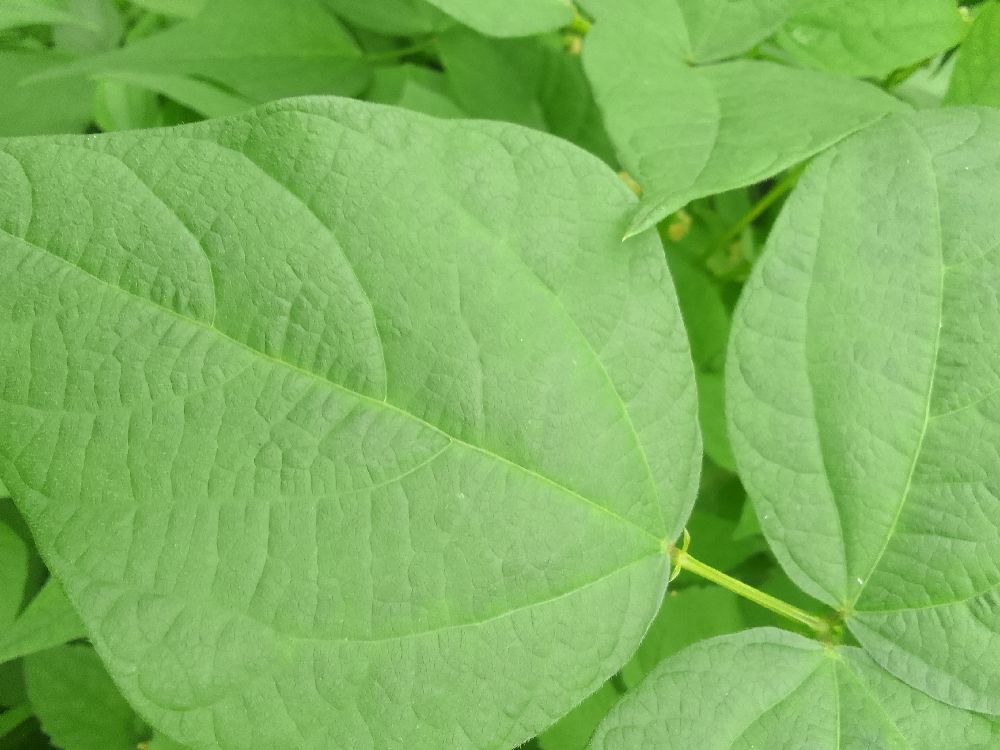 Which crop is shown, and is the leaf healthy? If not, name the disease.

common bean, healthy
